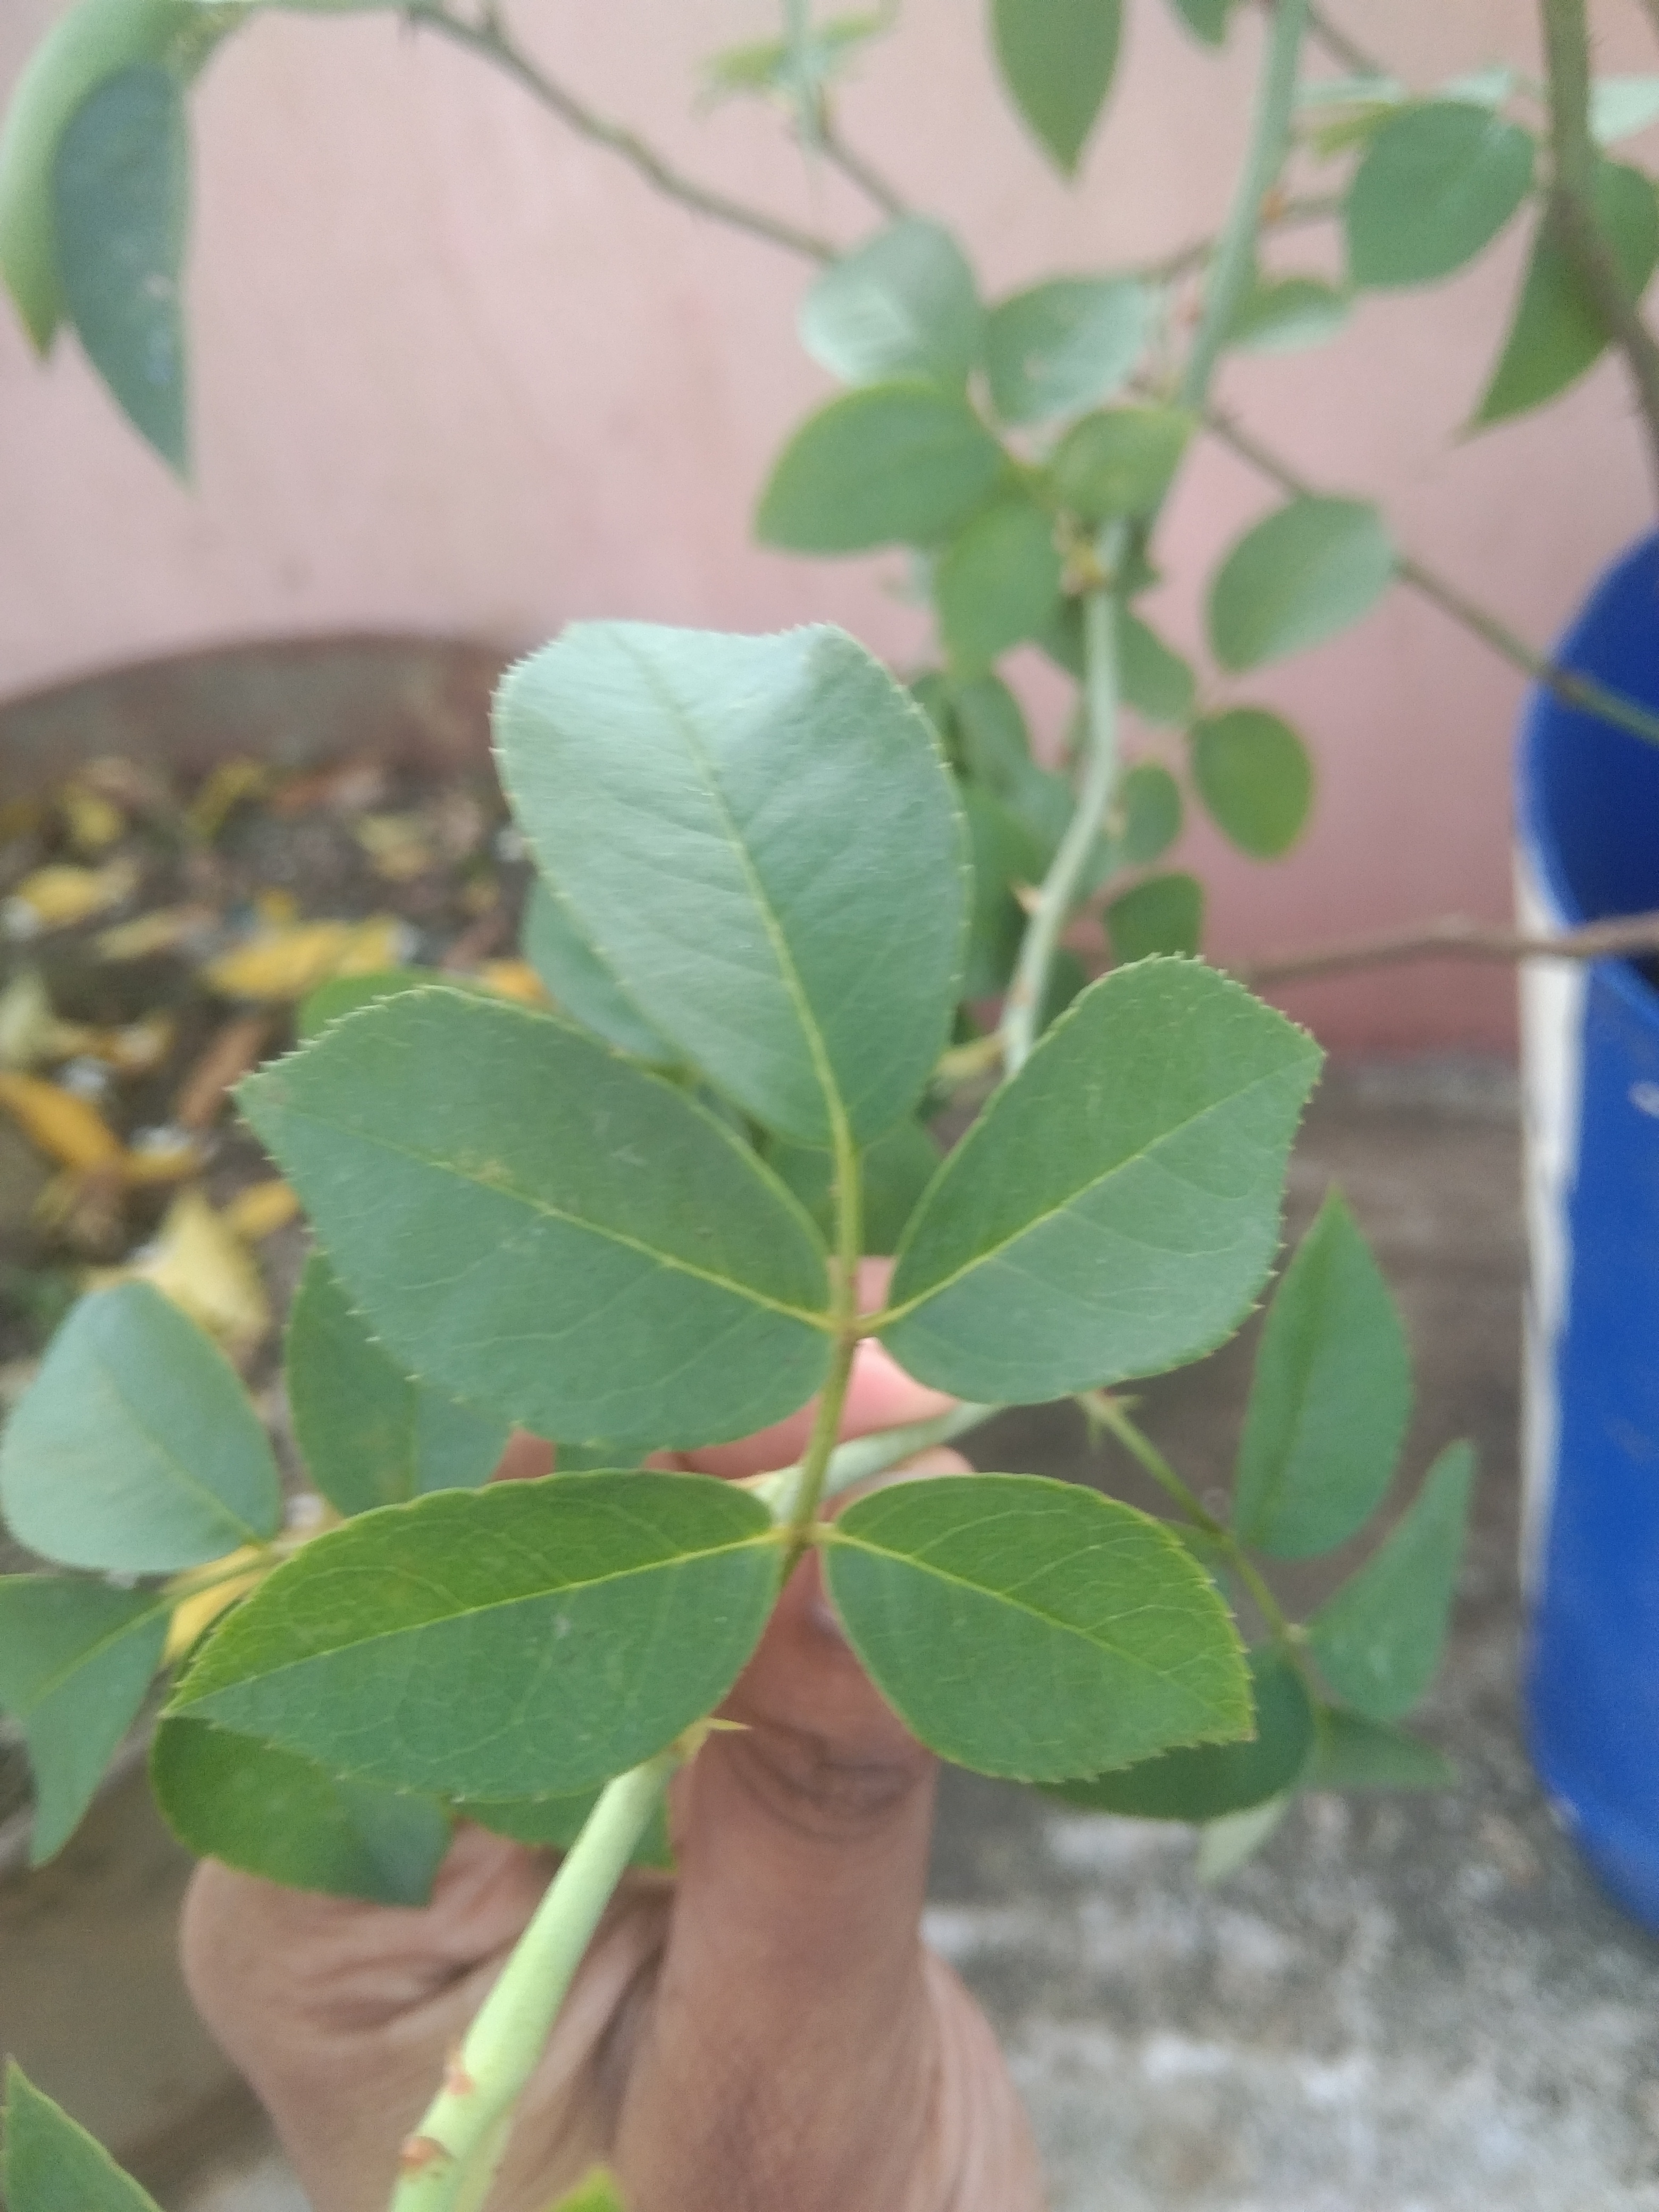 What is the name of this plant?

rose
